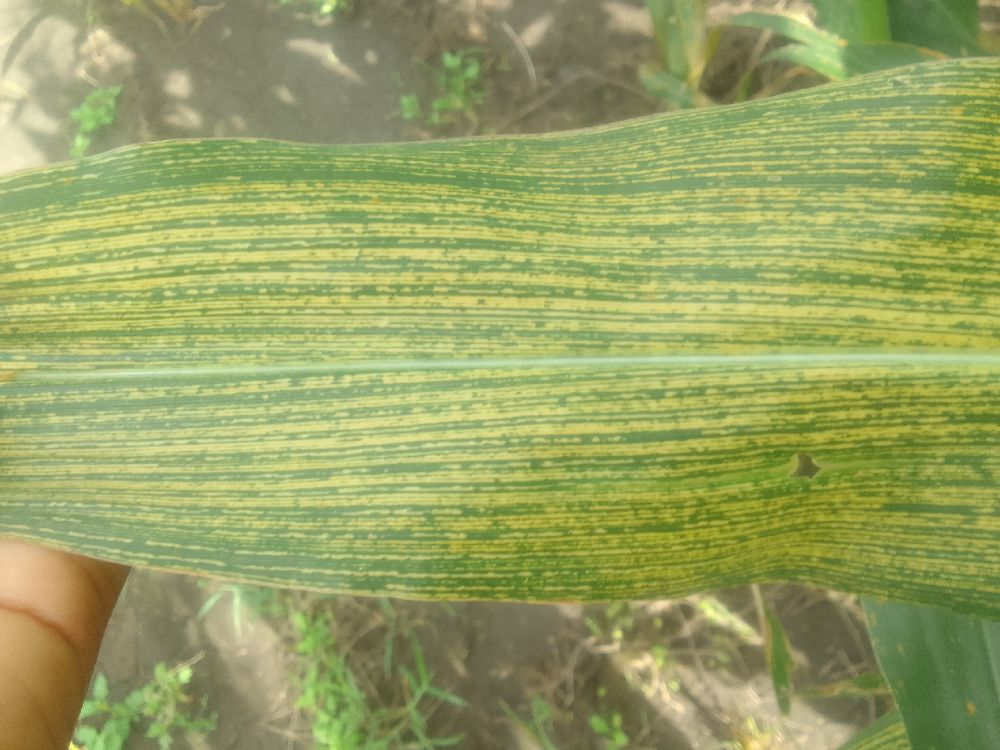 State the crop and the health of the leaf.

maize, maize streak virus
